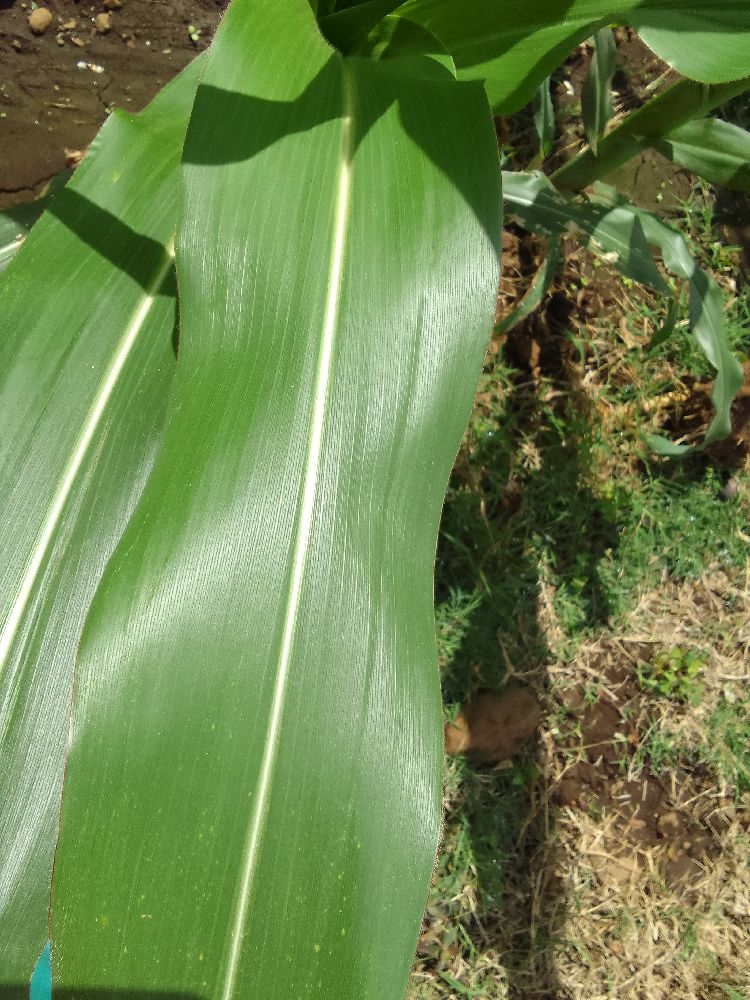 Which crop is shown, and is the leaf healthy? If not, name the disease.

maize, healthy
